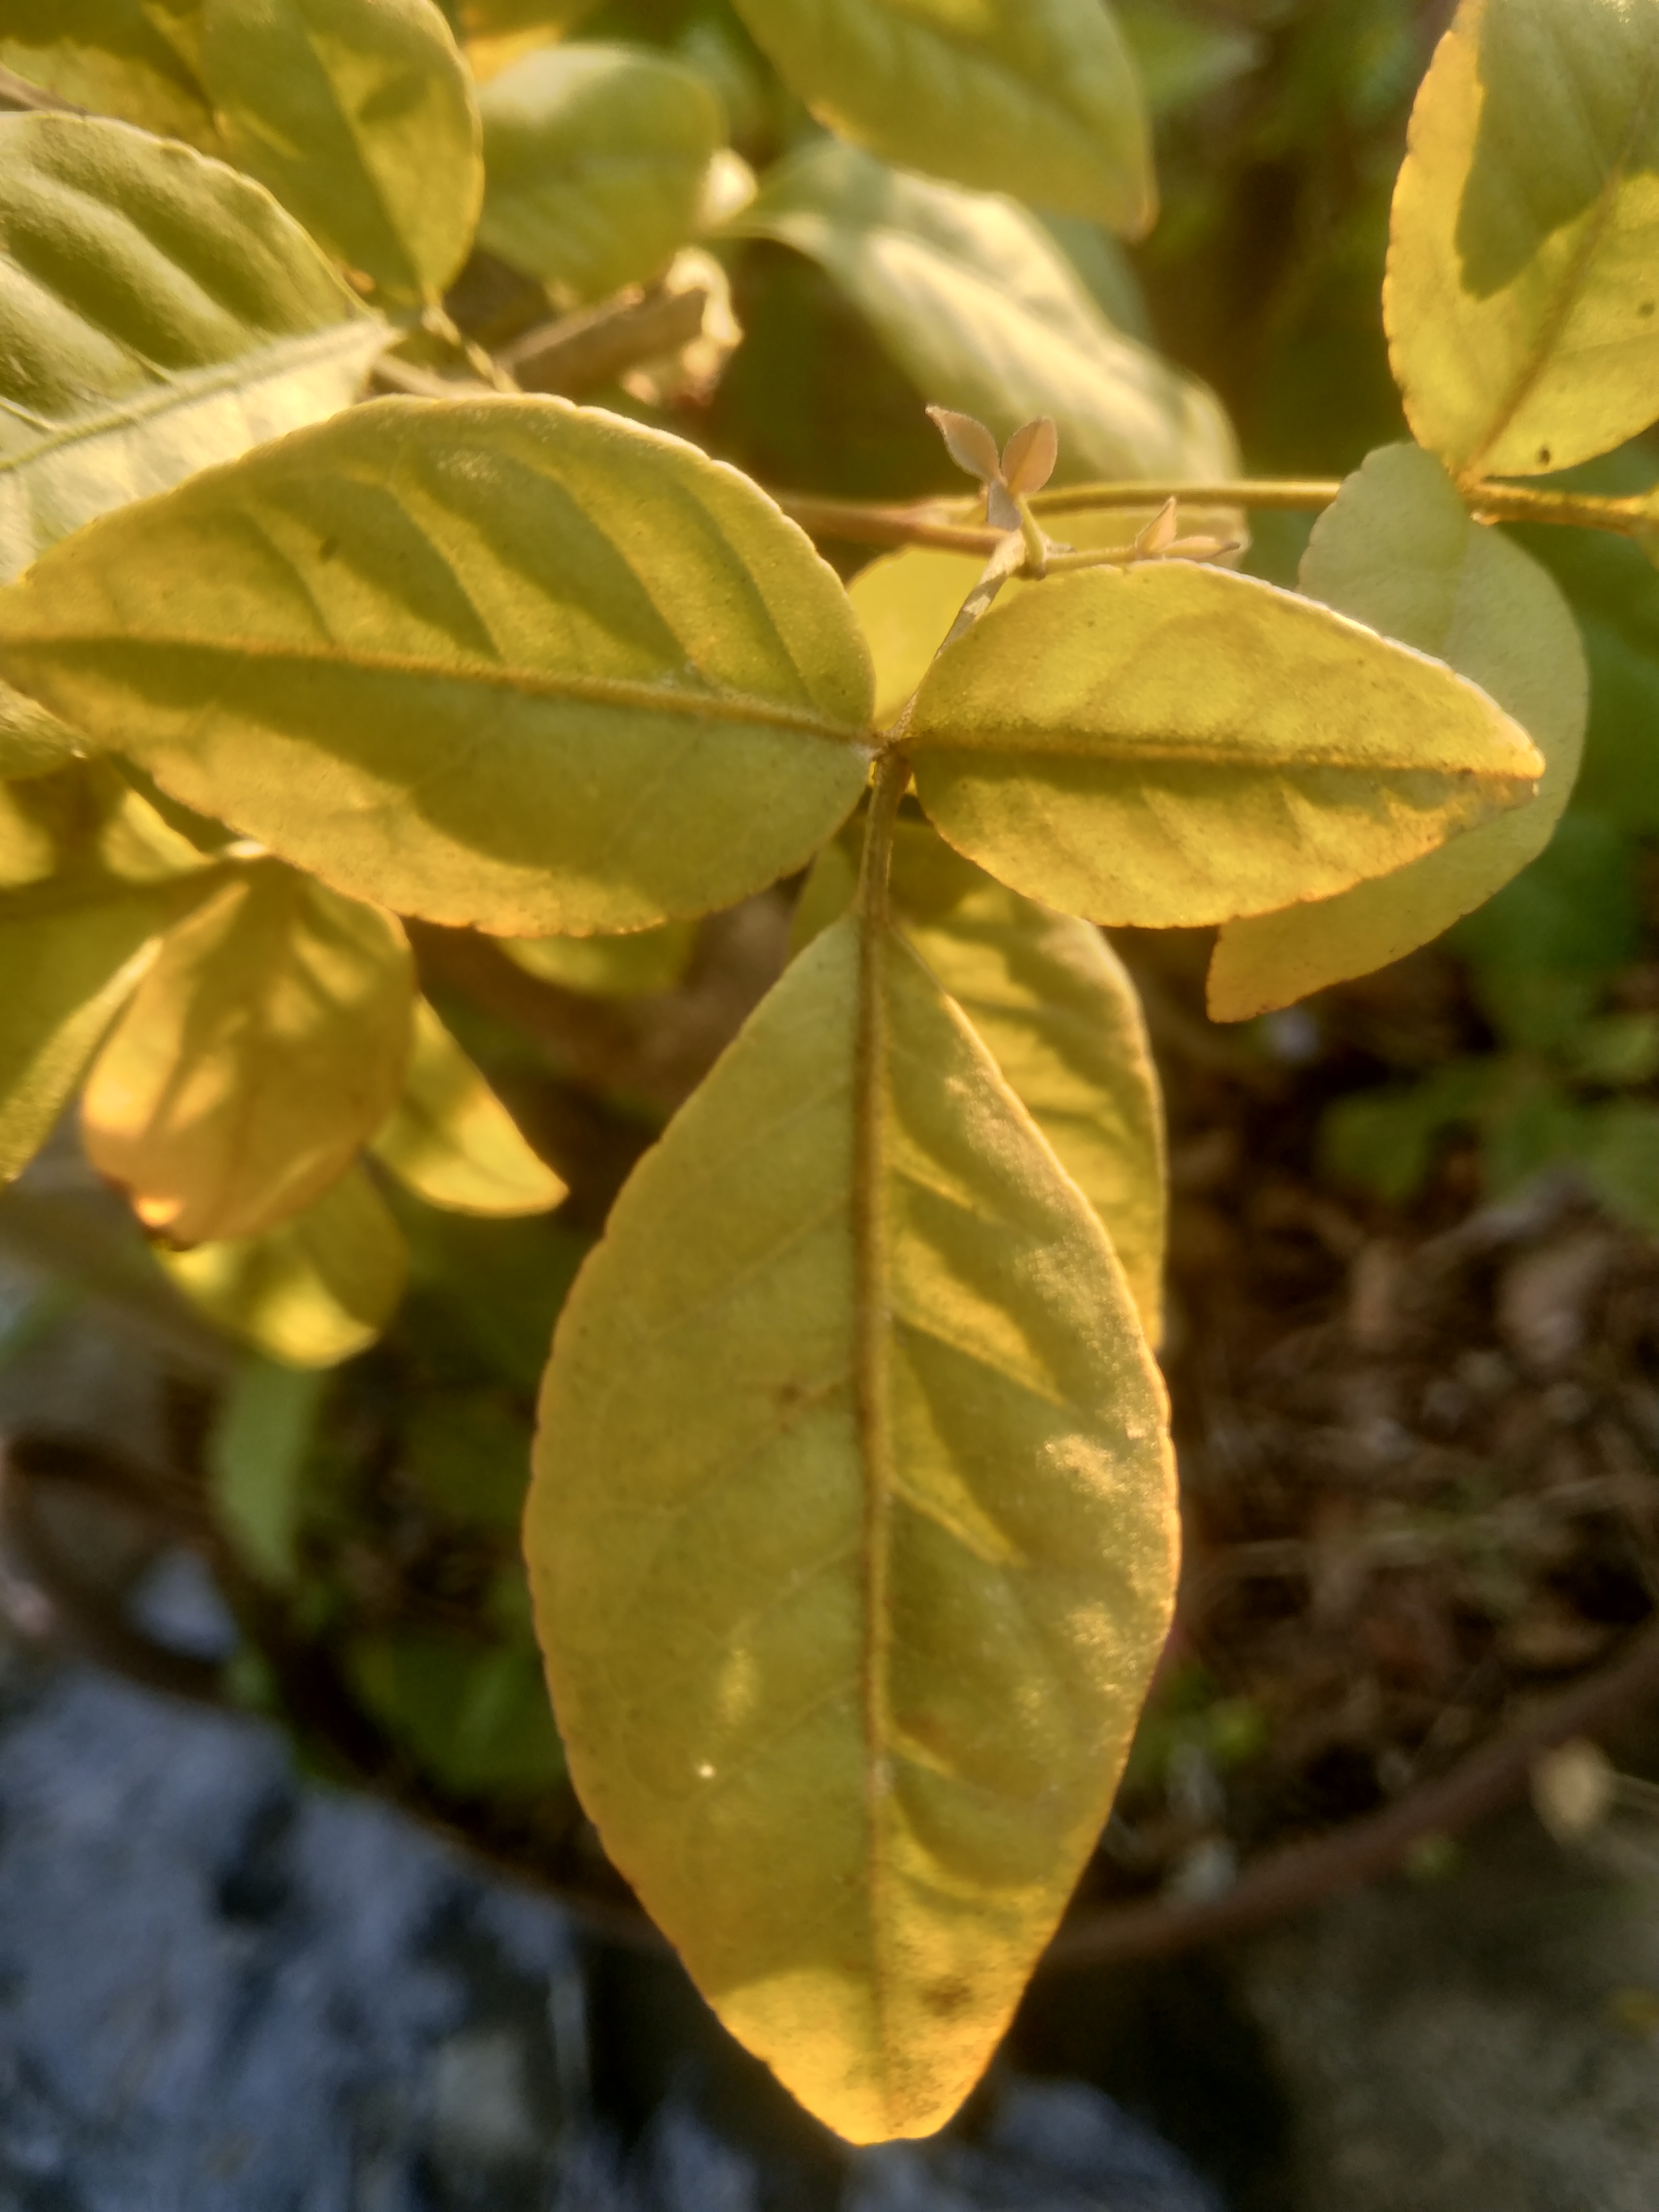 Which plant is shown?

wood apple
